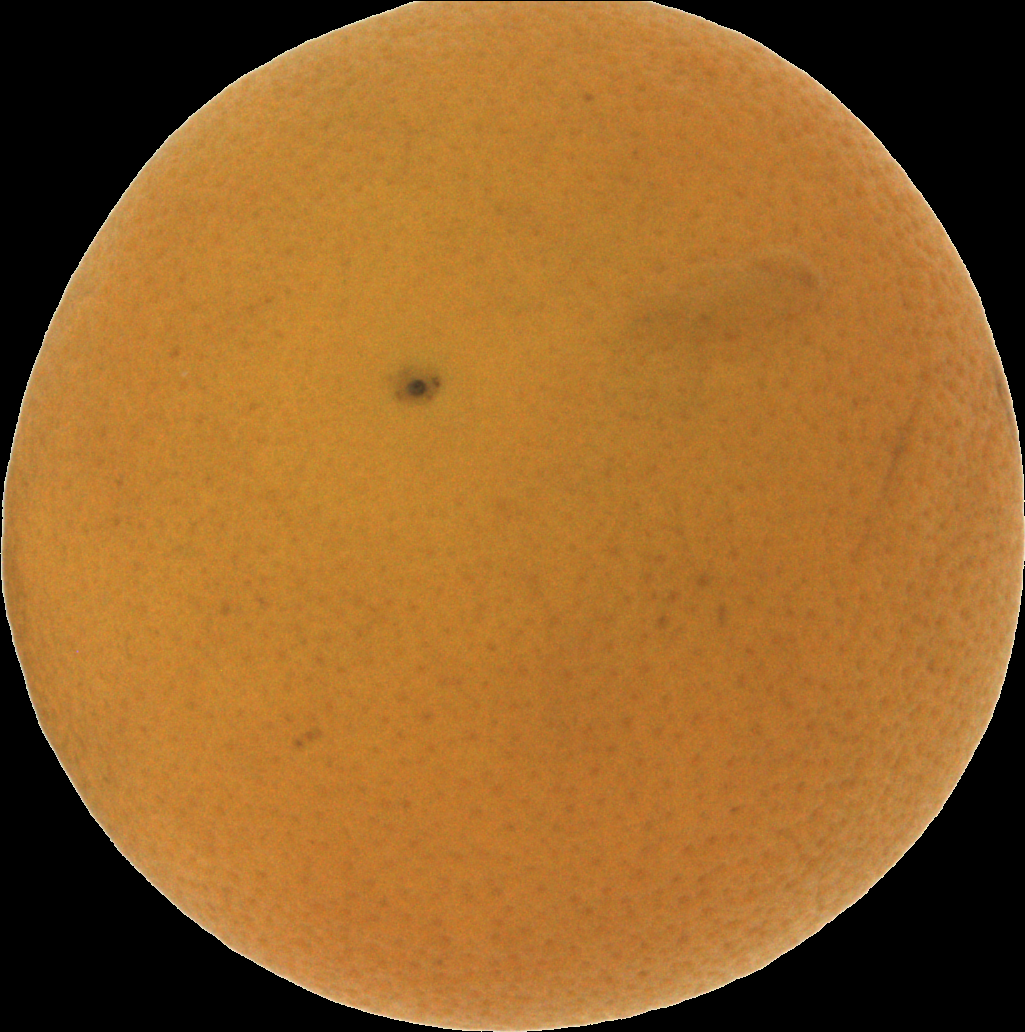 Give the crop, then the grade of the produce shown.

orange, bad
